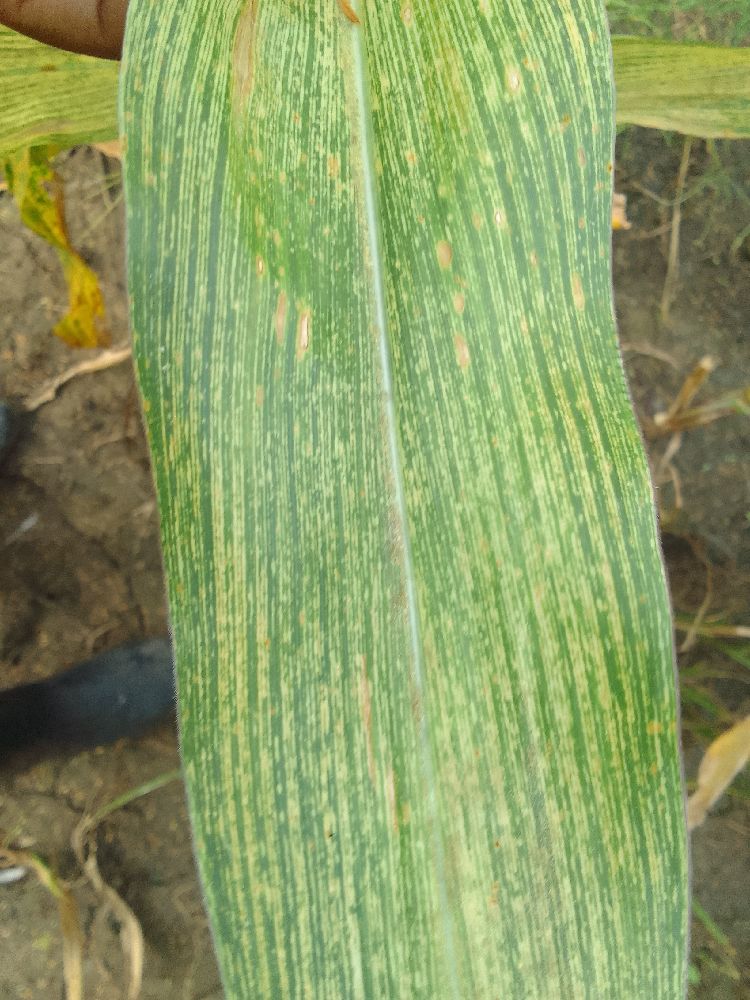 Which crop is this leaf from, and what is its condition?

maize, maize streak virus
